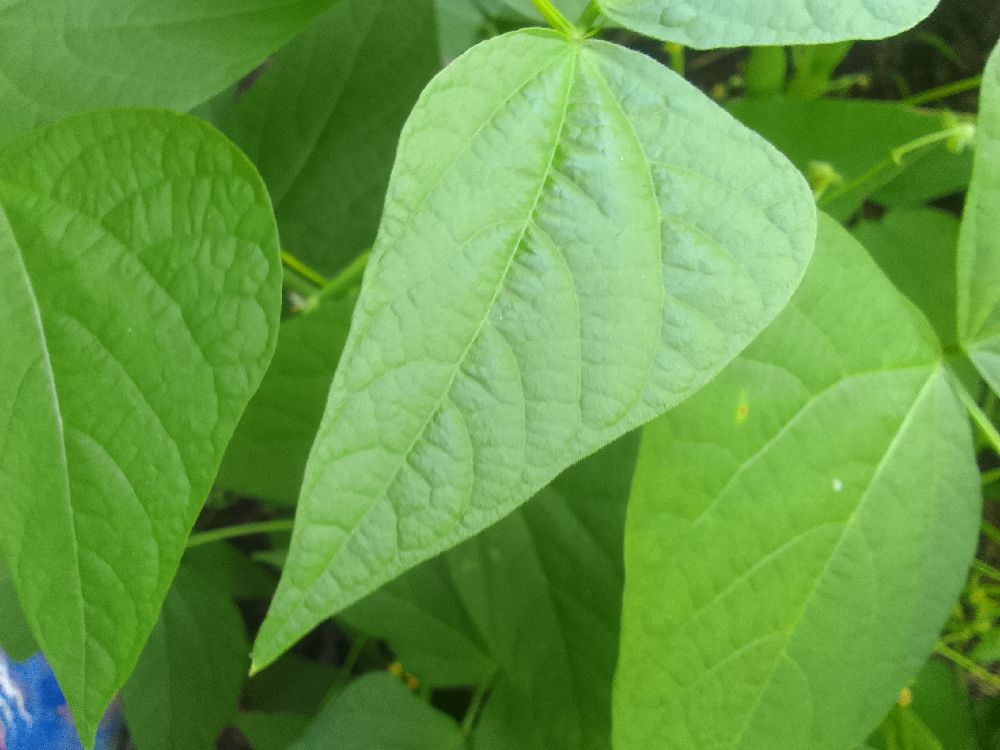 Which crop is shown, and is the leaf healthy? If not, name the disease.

common bean, healthy
